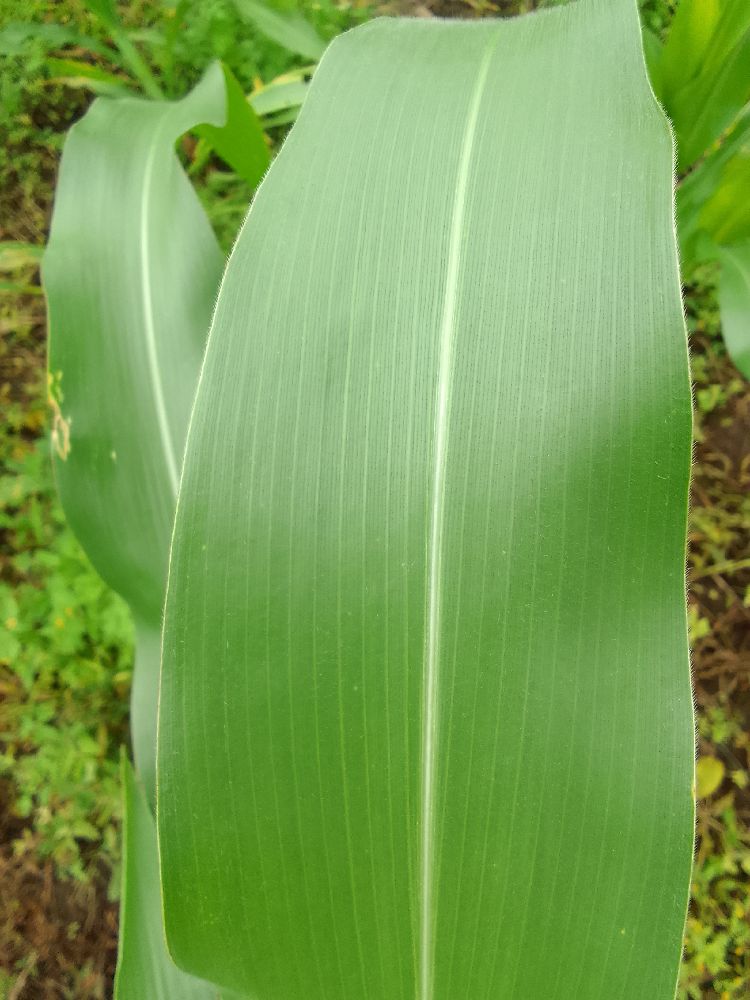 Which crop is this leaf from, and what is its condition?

maize, healthy
